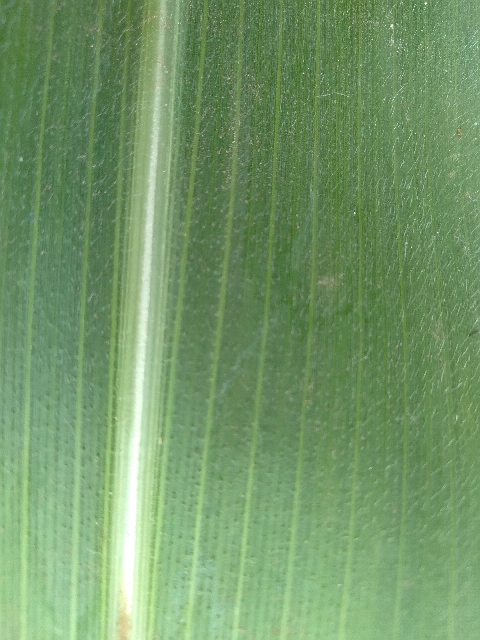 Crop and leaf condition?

maize, healthy
